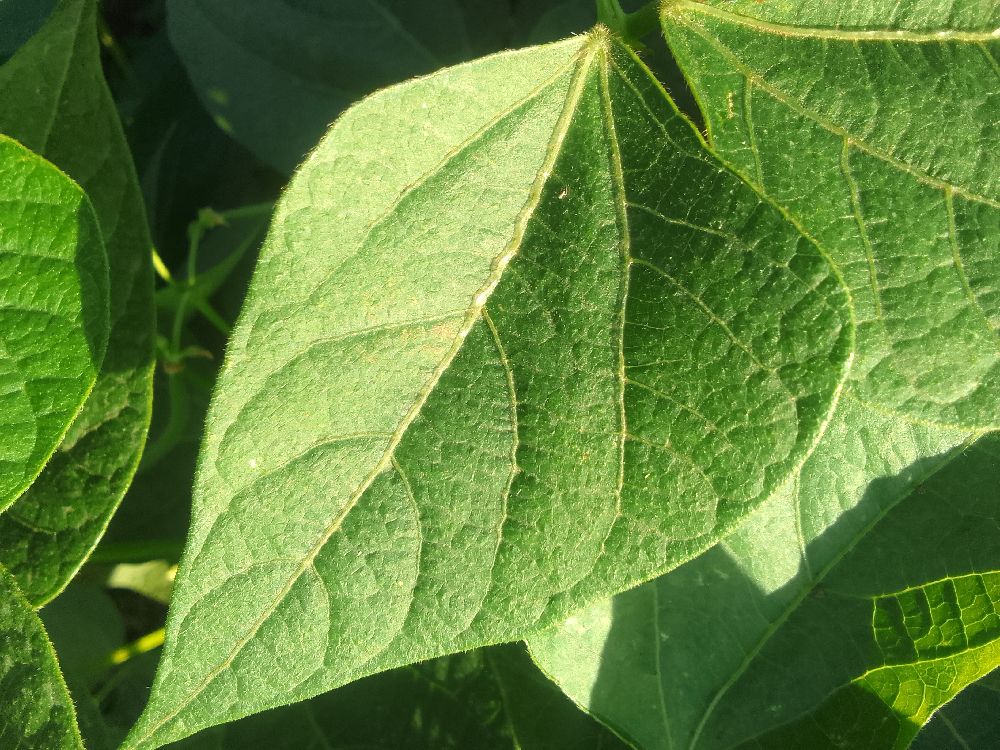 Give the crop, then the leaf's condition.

common bean, healthy
